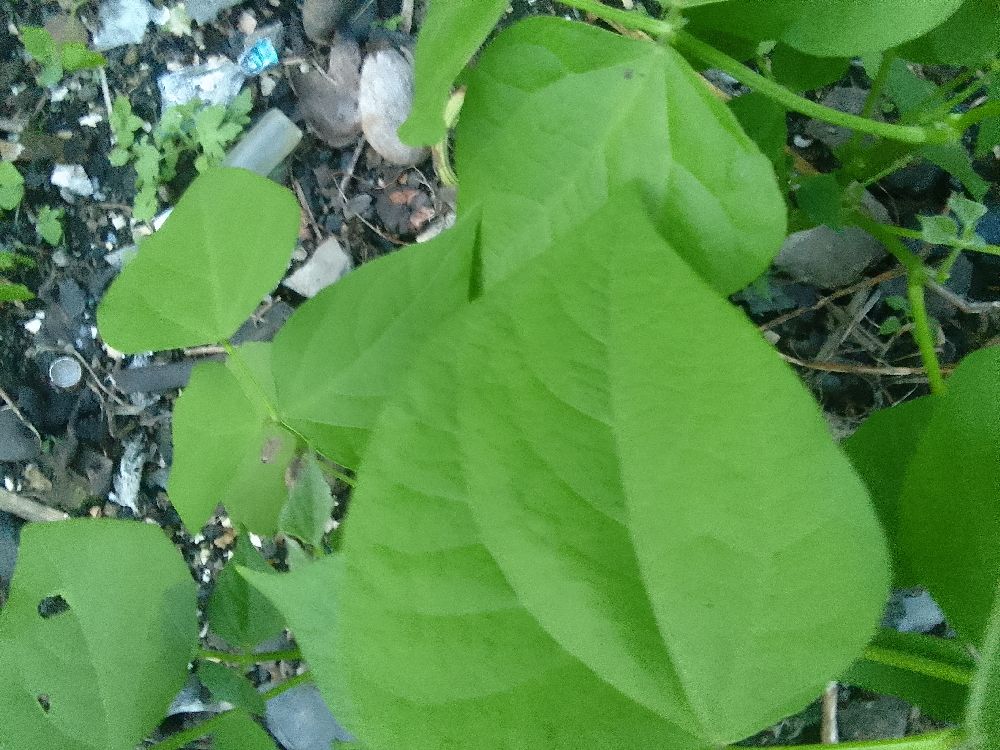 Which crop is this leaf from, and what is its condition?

common bean, healthy
